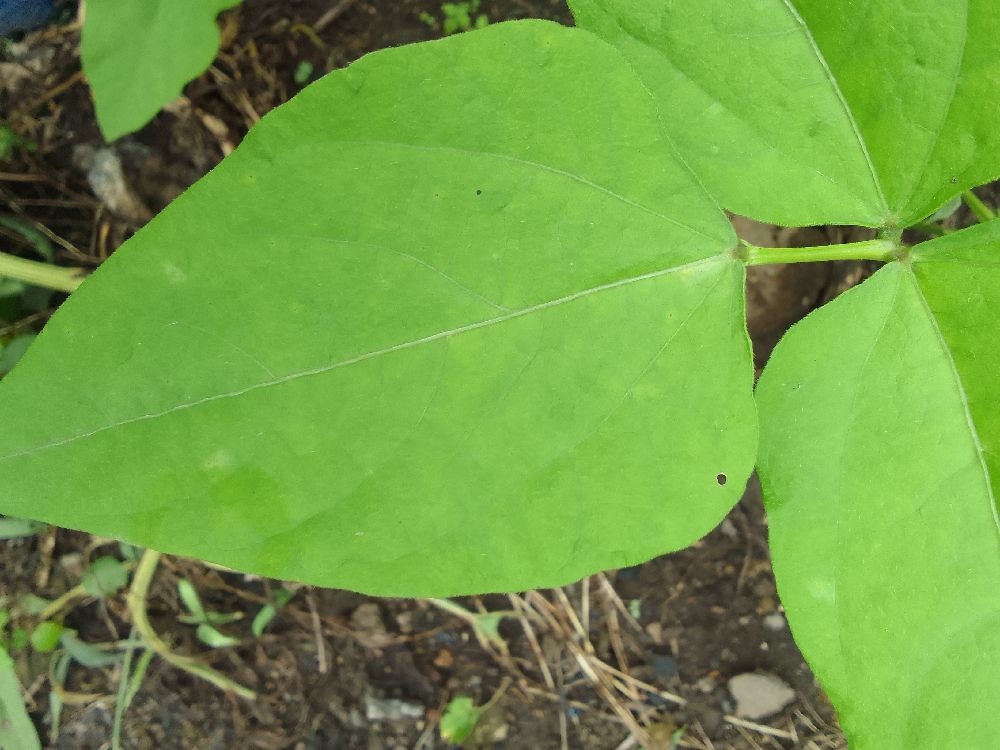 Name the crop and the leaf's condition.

common bean, healthy
